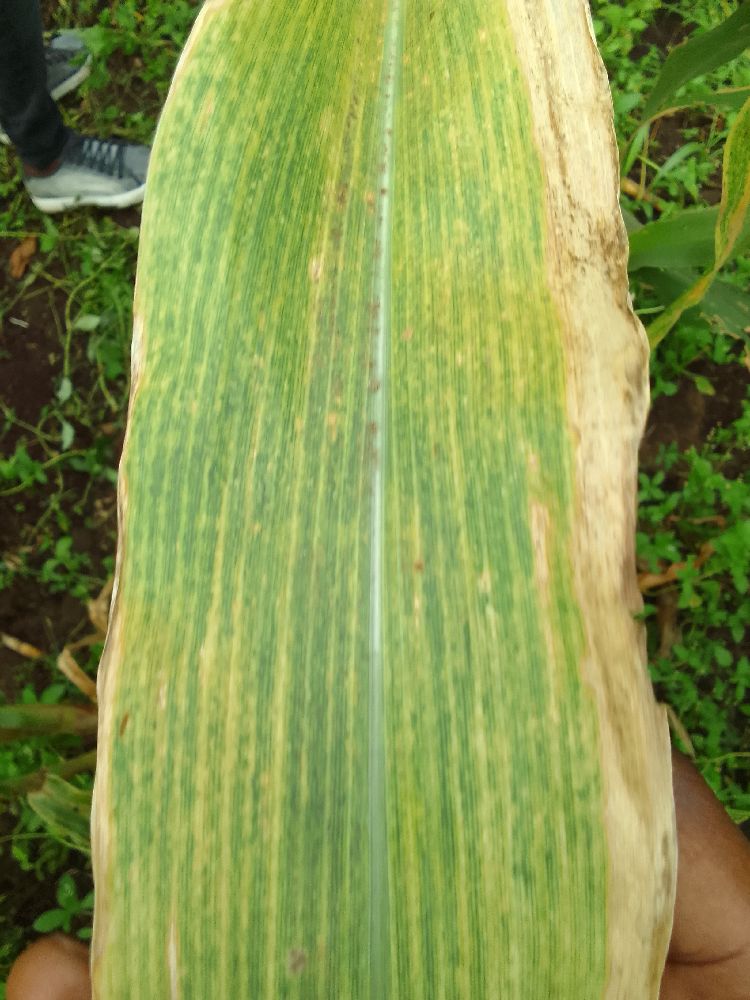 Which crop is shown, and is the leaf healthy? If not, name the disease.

maize, maize lethal necrosis
